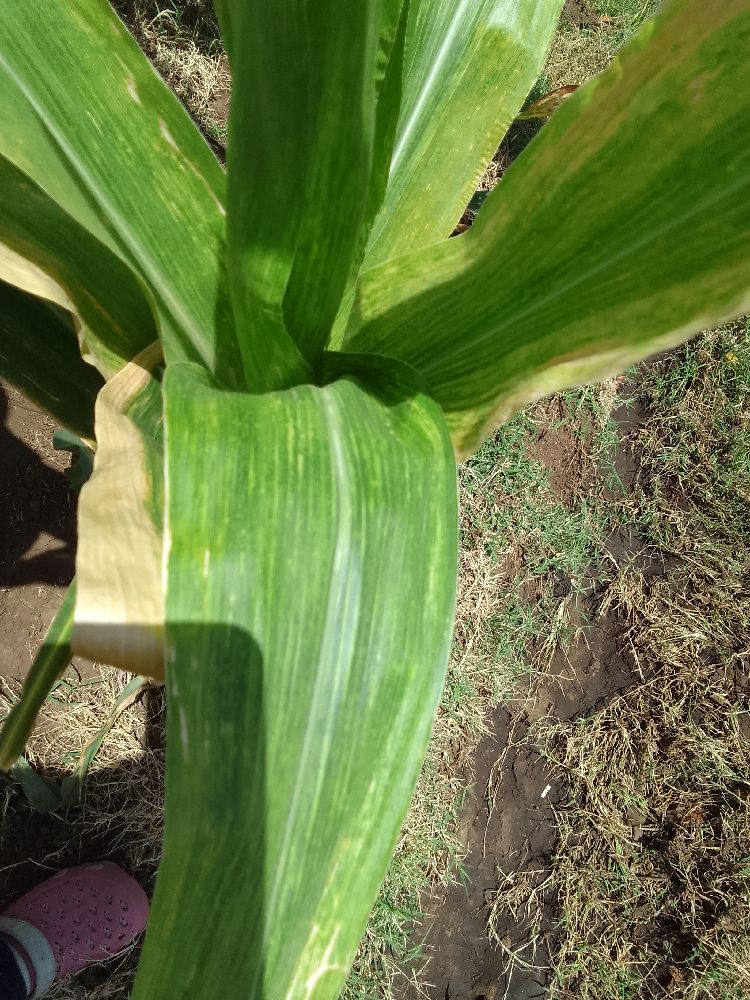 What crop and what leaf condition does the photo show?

maize, maize lethal necrosis
